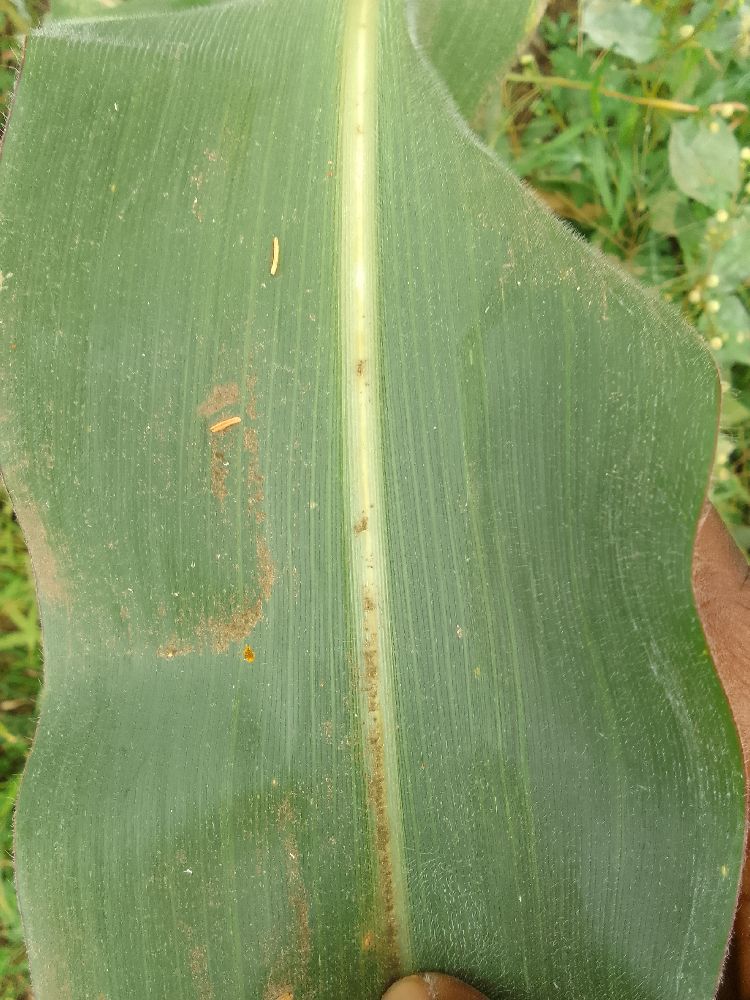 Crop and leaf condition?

maize, healthy
